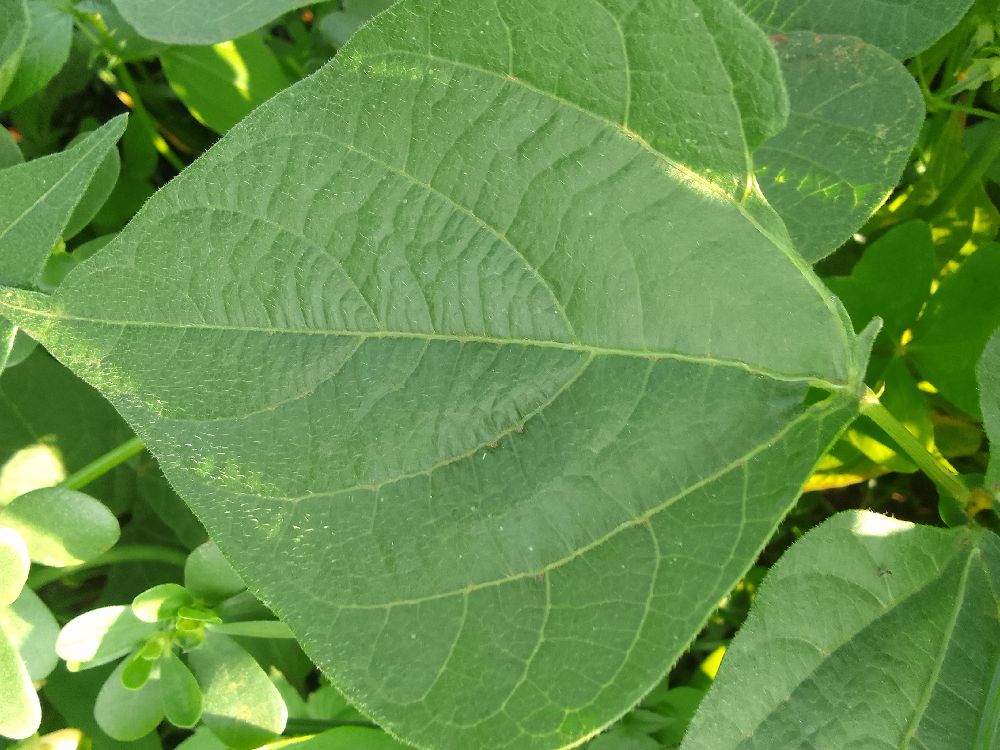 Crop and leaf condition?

common bean, healthy
